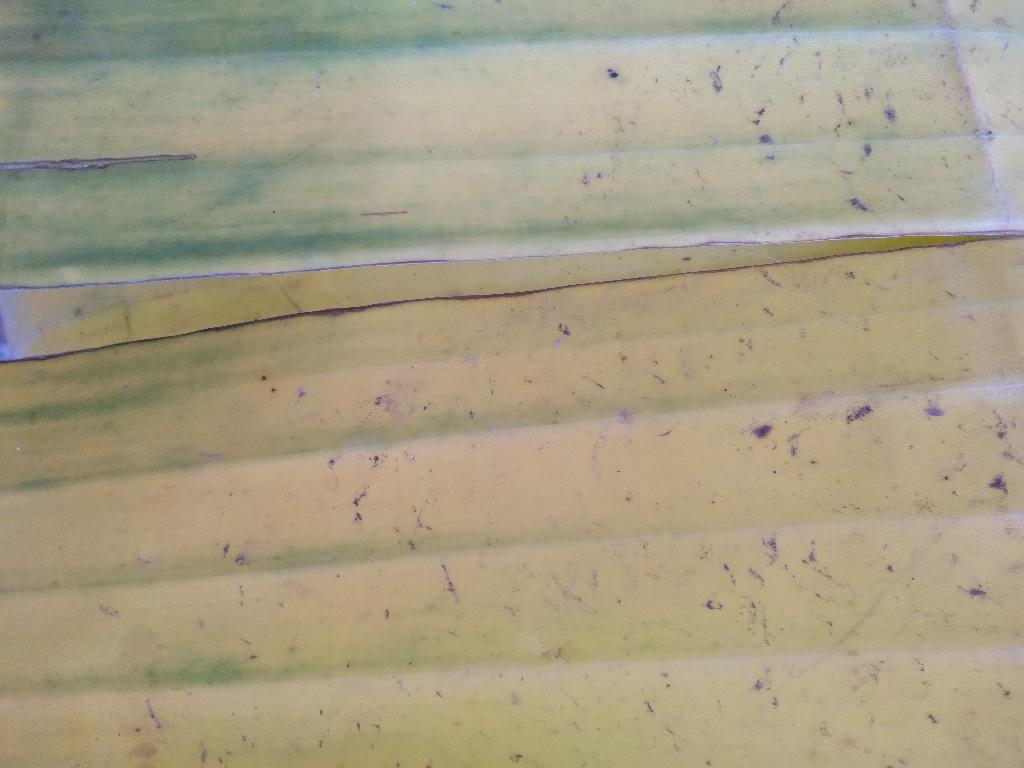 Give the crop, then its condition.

banana, fusarium wilt race 1
